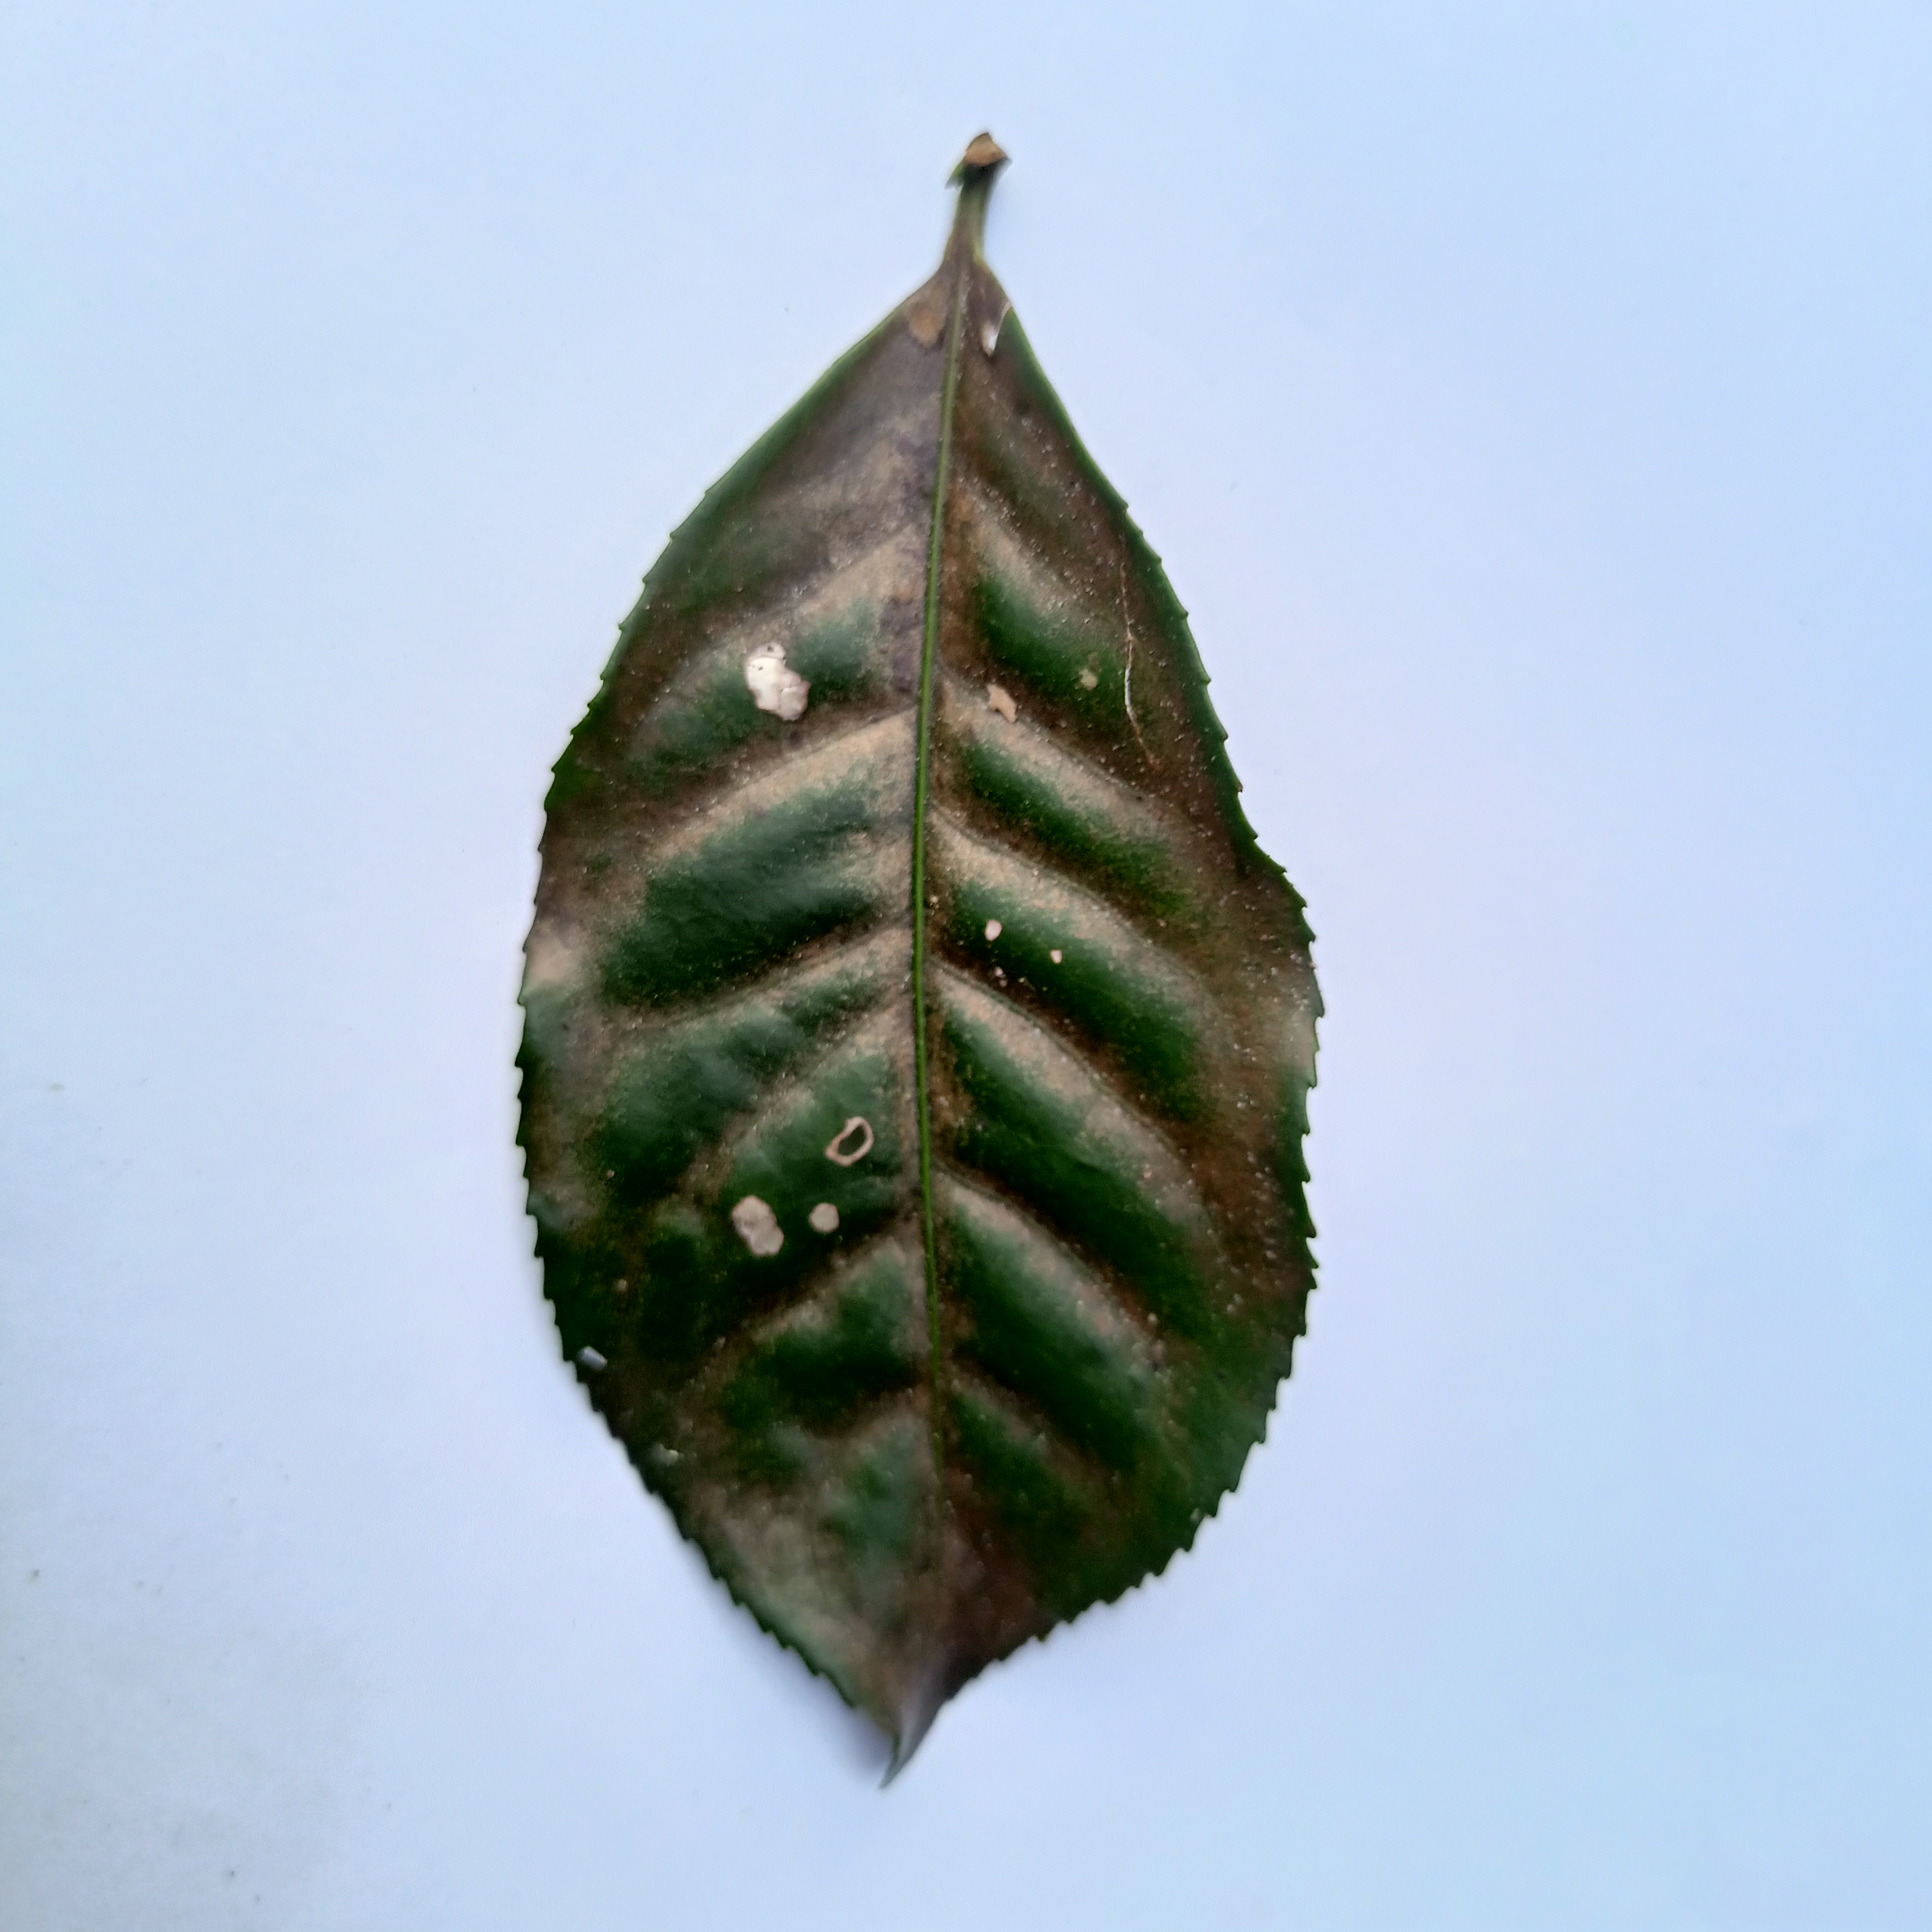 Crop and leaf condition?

tea, red rust
